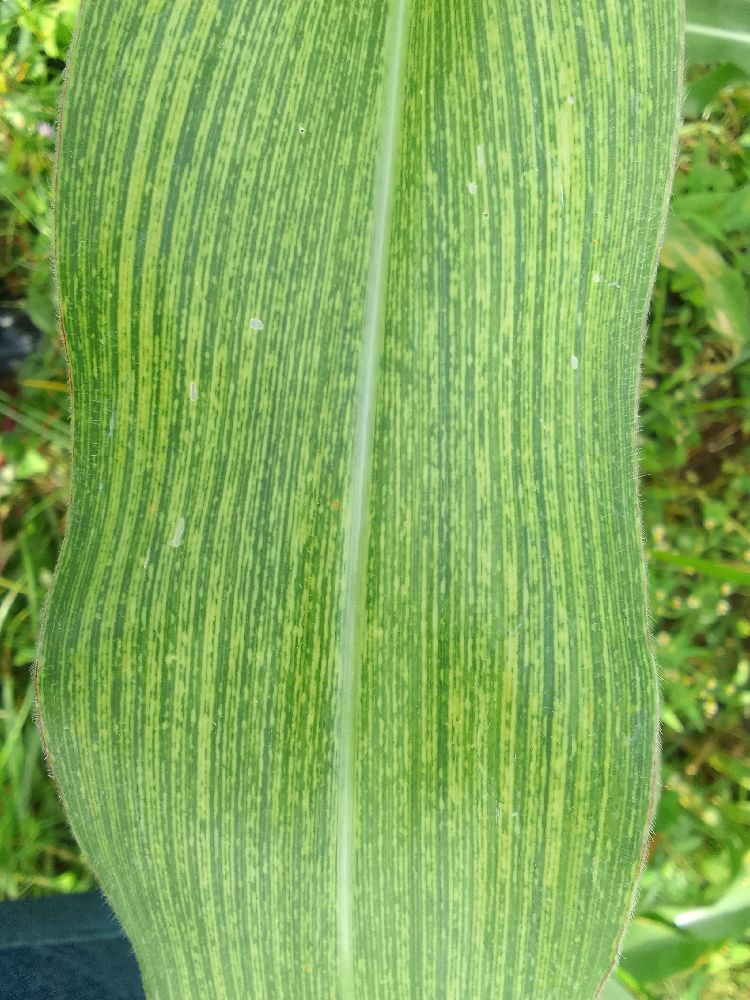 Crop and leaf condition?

maize, maize streak virus
